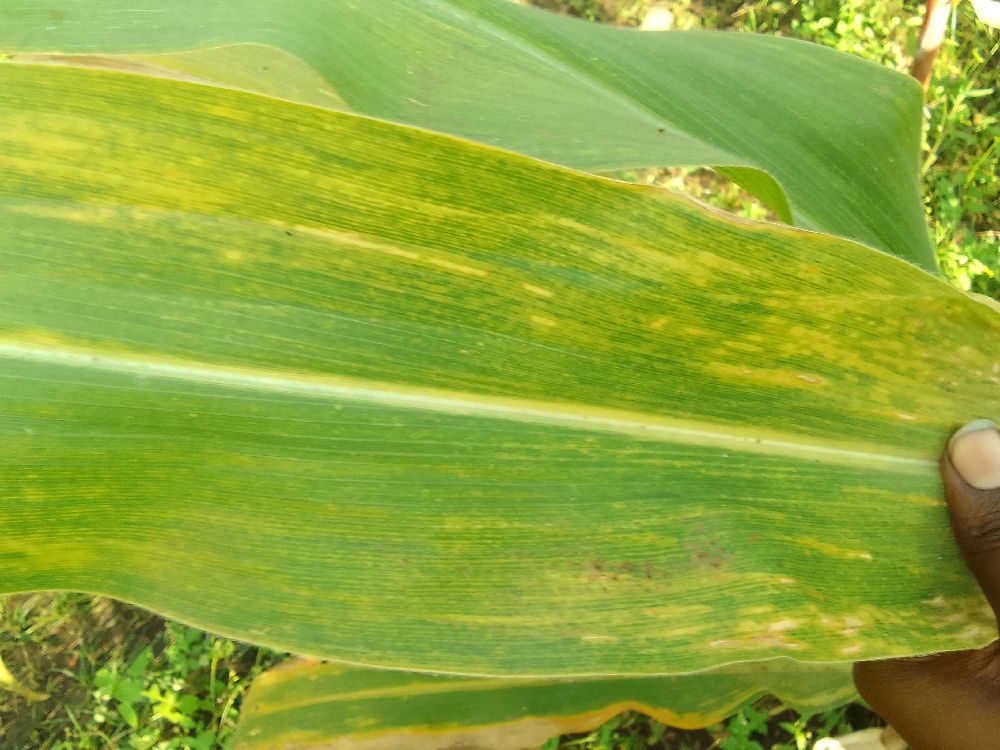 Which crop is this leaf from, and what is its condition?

maize, maize lethal necrosis
